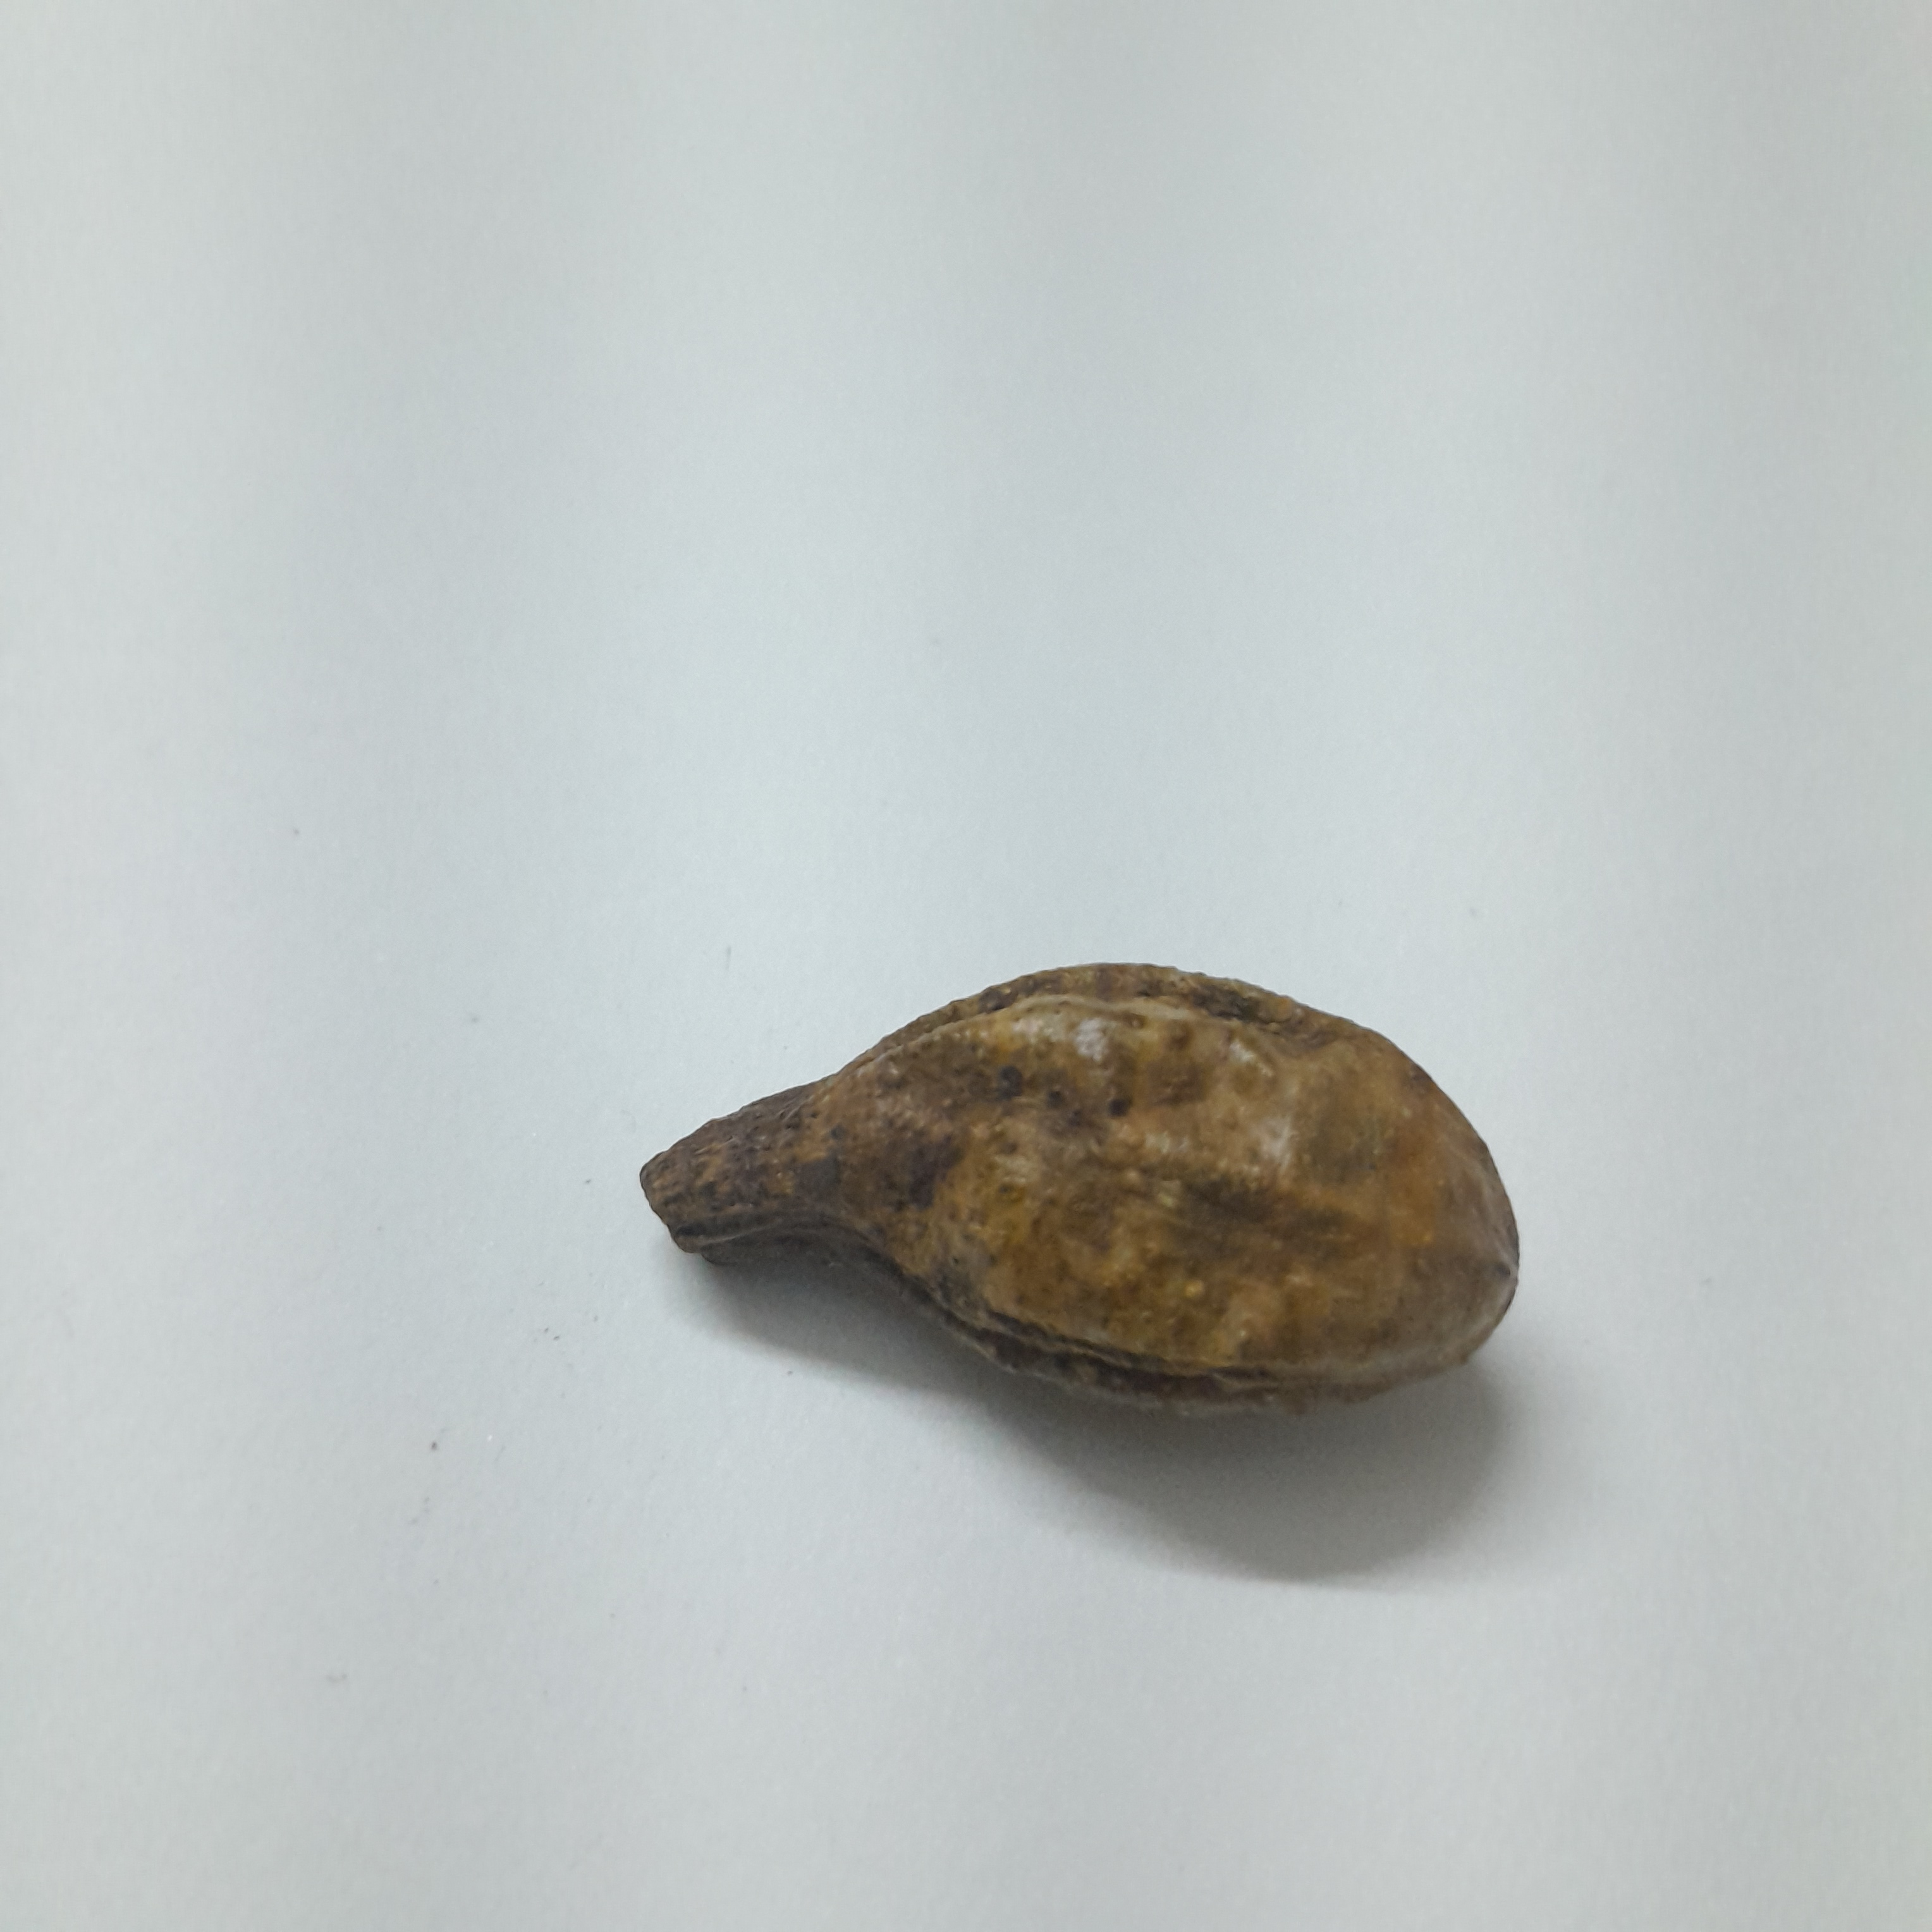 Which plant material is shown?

hirdaa
